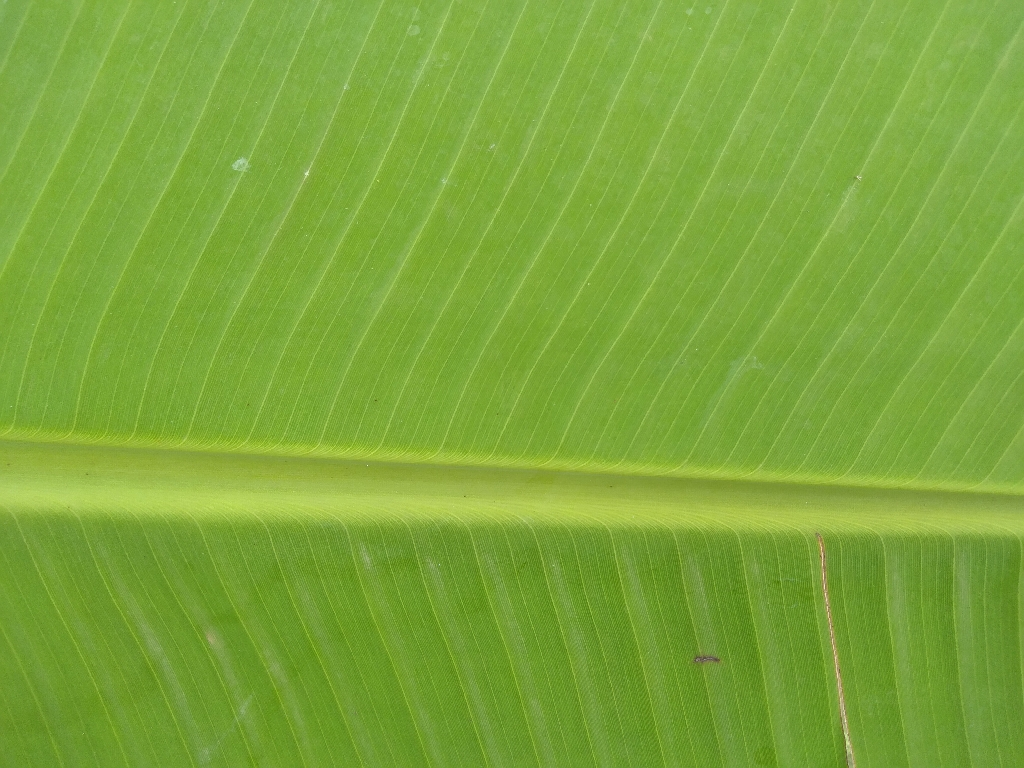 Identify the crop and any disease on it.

banana, healthy
